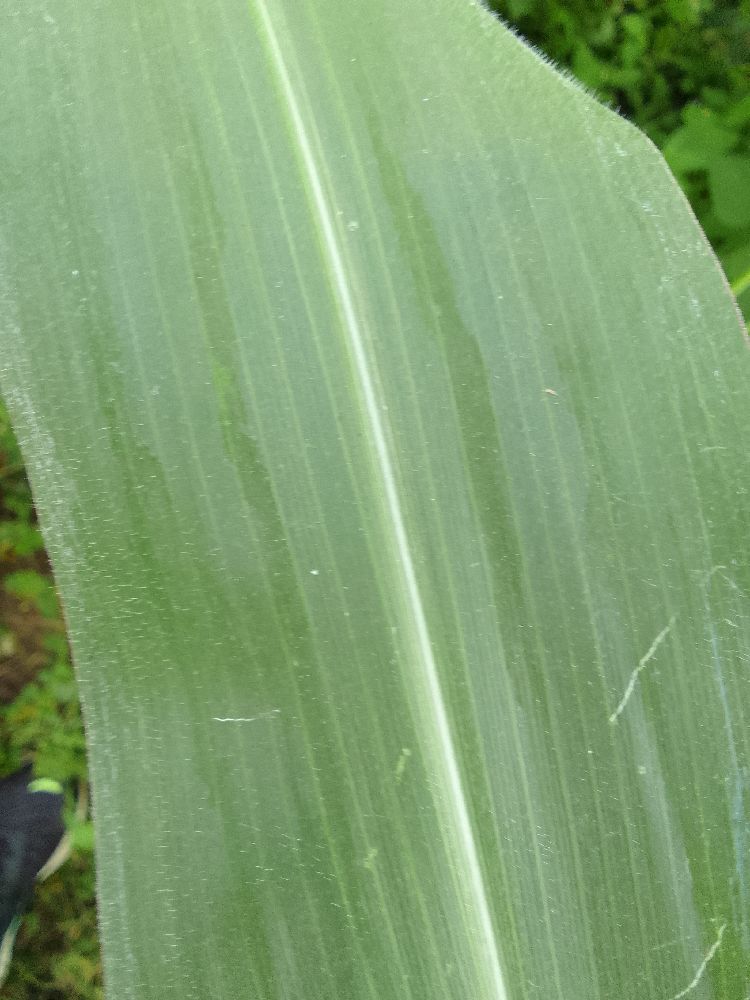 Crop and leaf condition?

maize, healthy
